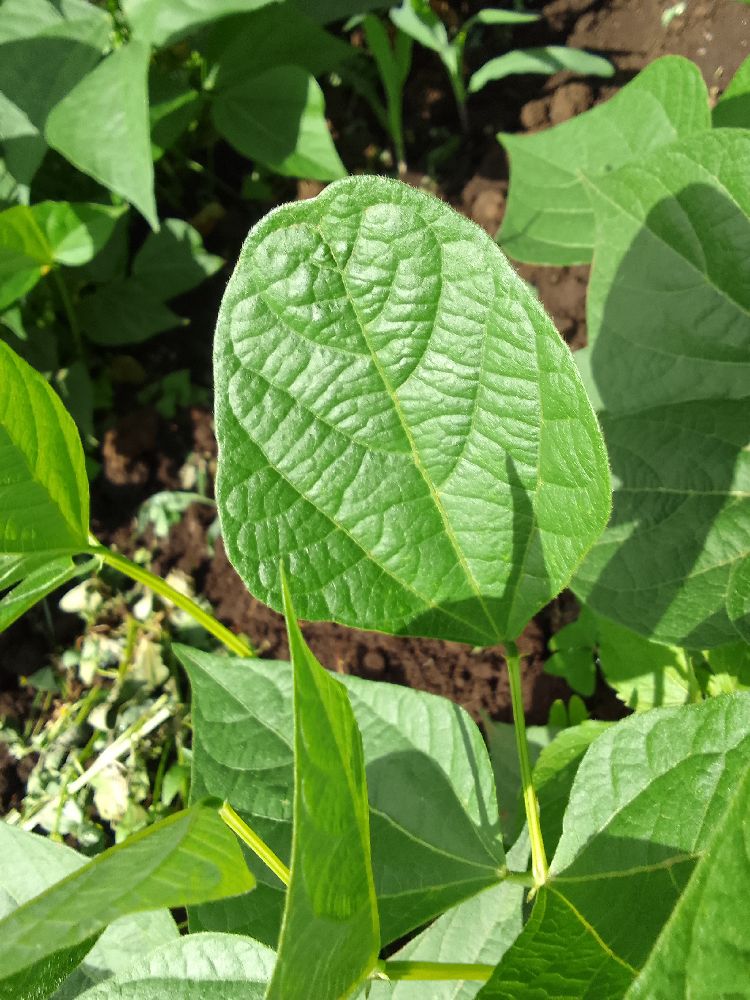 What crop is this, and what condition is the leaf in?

common bean, healthy
